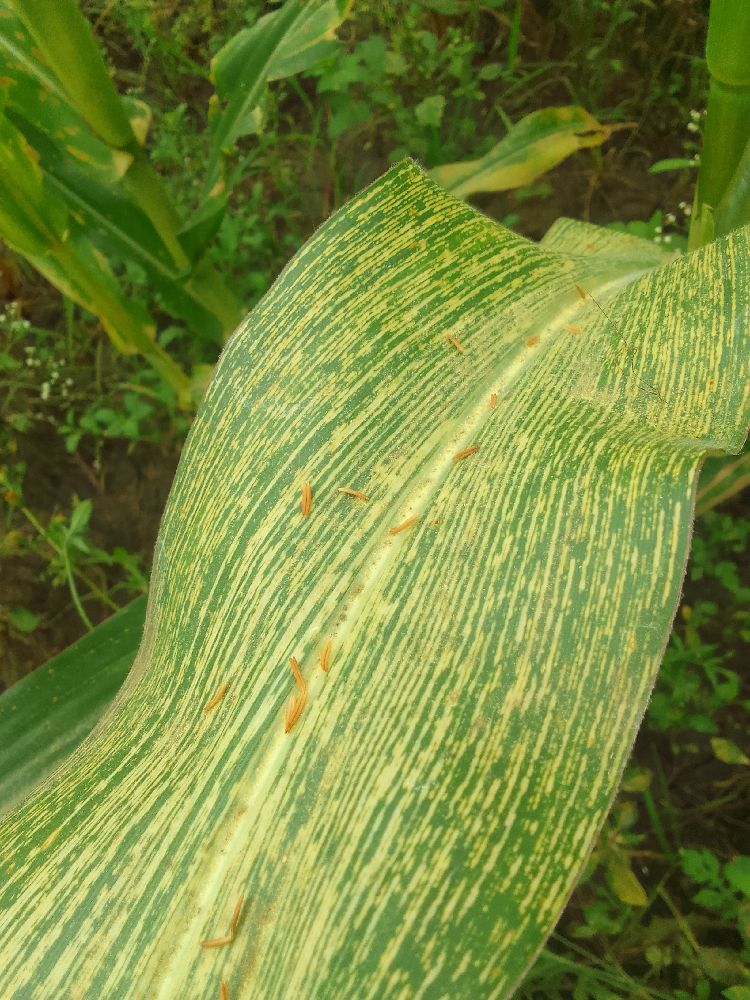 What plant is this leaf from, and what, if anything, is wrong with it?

maize, maize streak virus
